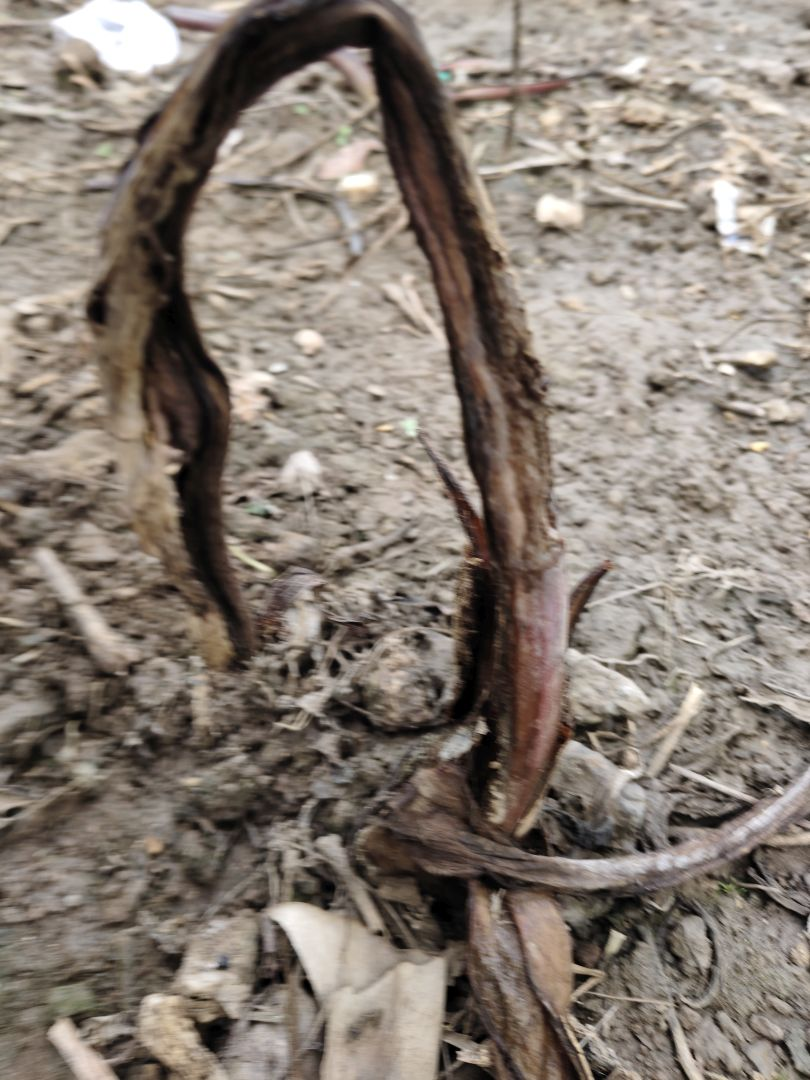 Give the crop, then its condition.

taro, root rot
